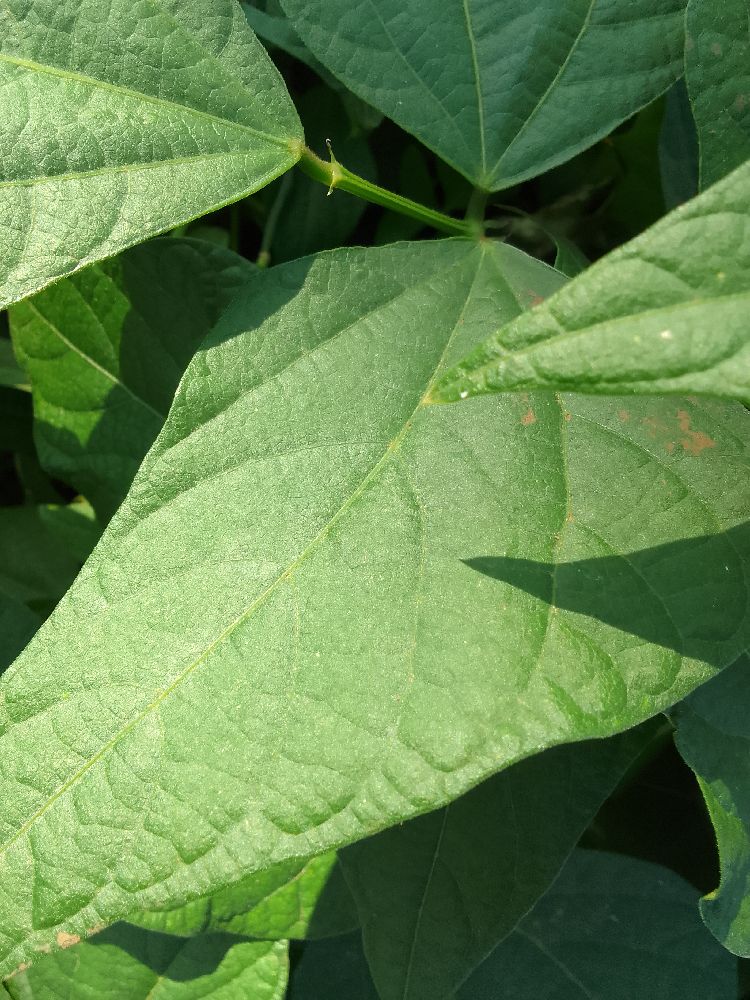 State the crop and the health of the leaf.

common bean, healthy
